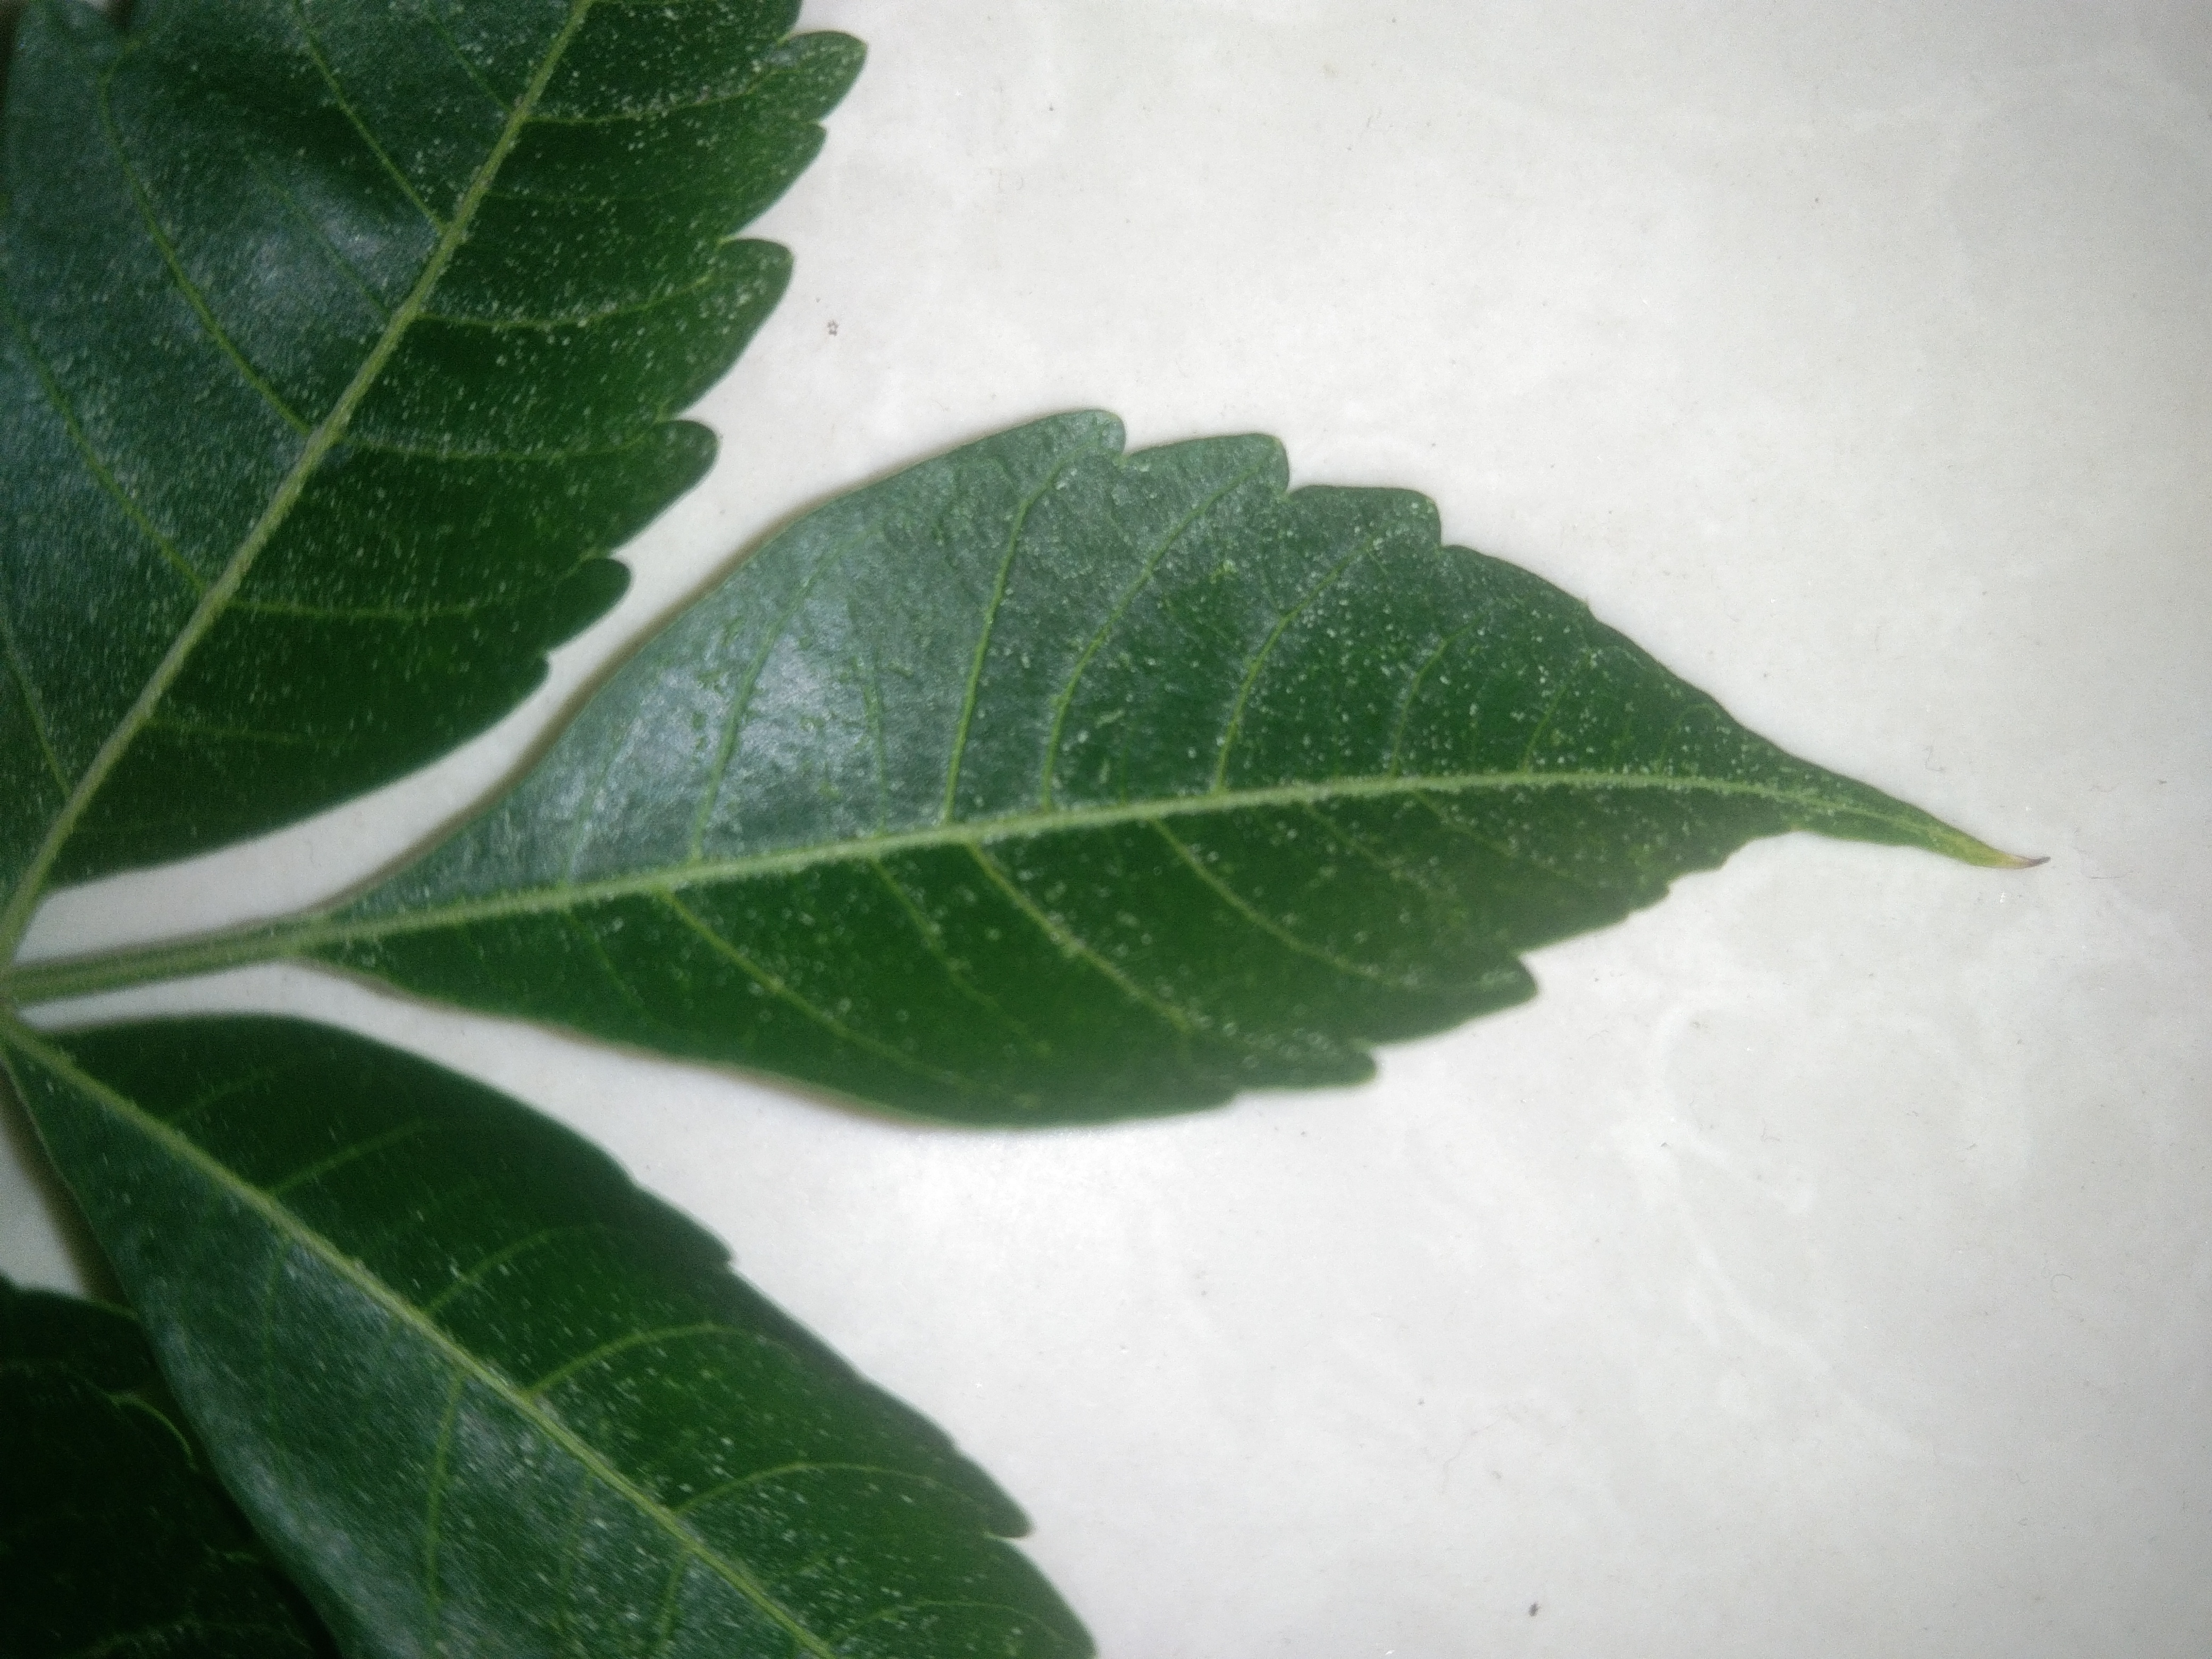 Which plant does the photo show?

neem
